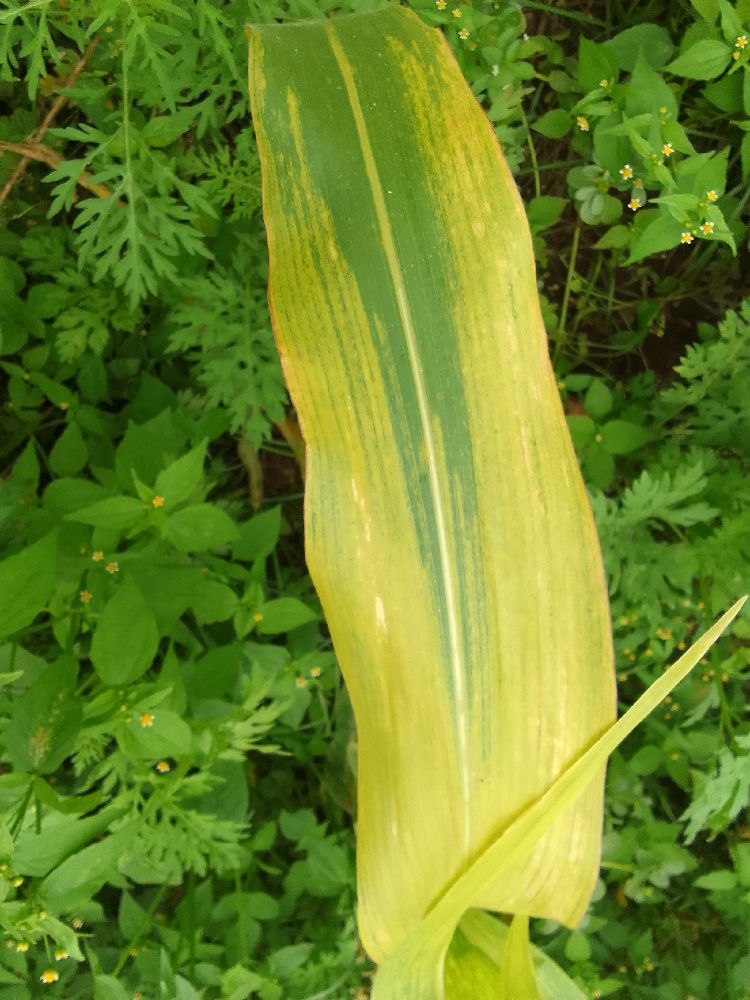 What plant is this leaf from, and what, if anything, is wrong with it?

maize, maize lethal necrosis
